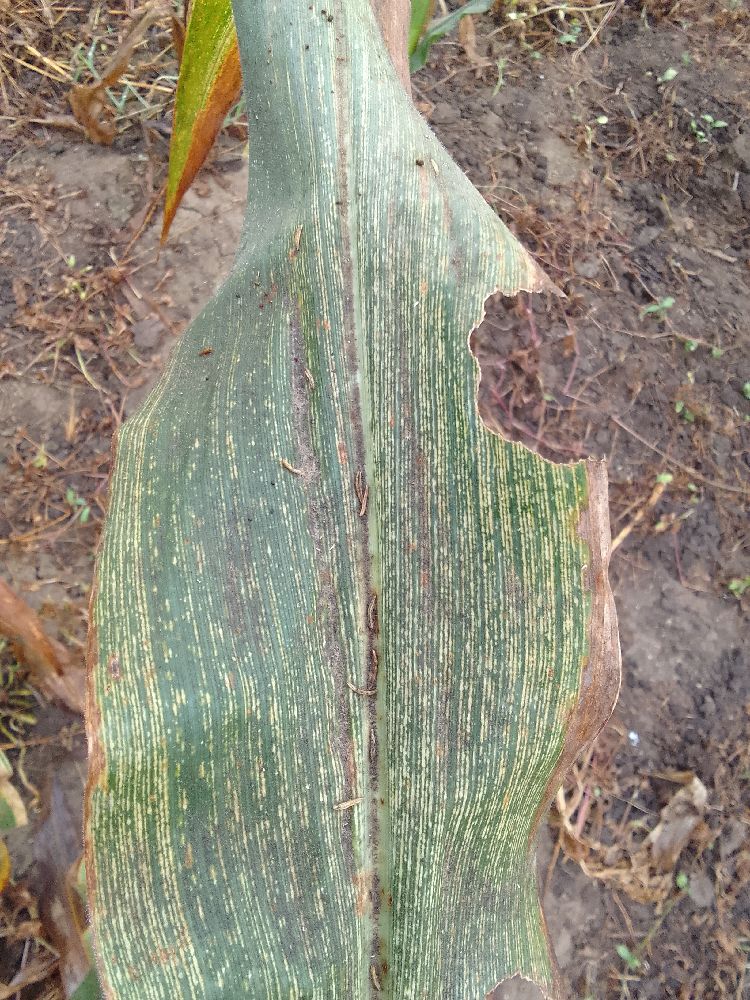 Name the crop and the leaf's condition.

maize, maize streak virus
